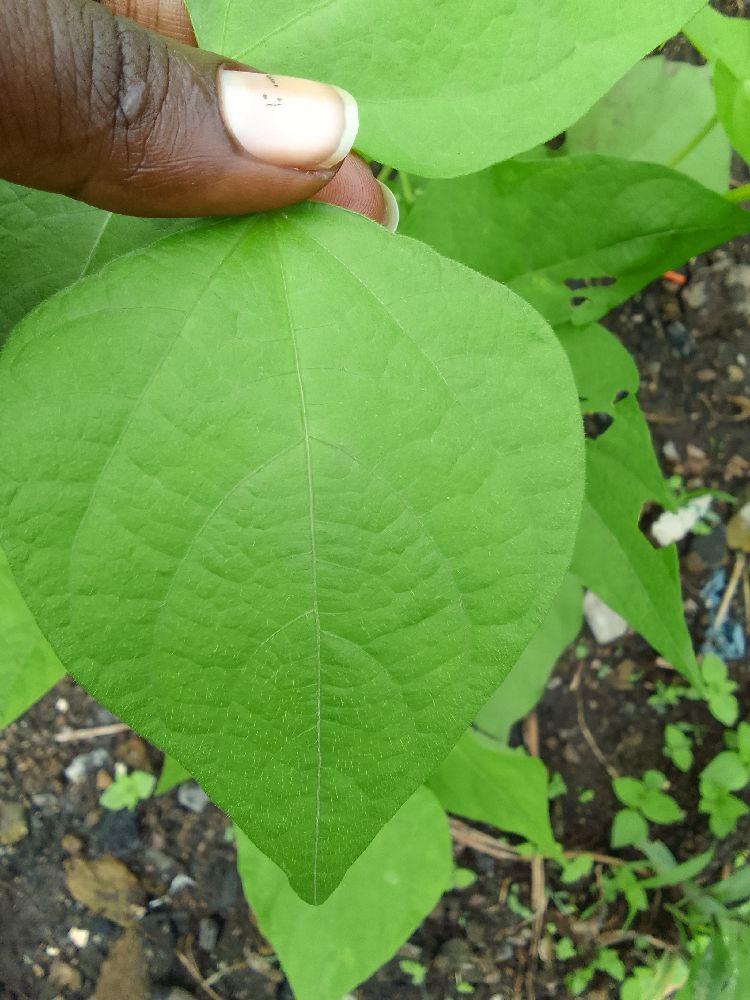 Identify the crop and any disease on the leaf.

common bean, healthy
